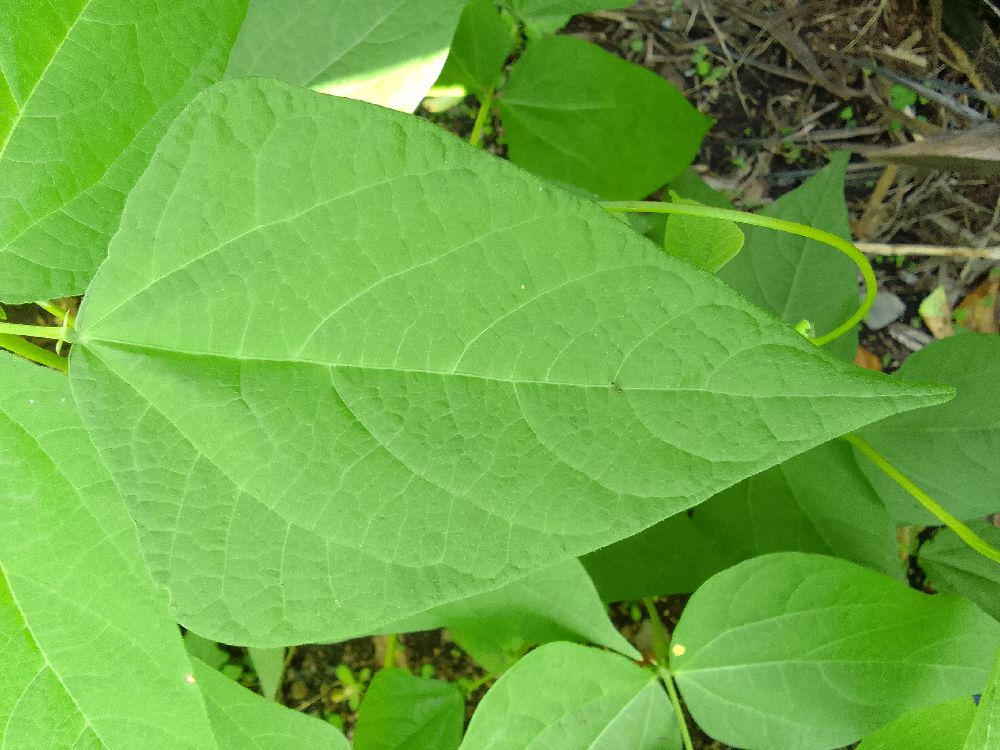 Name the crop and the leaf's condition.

common bean, healthy
